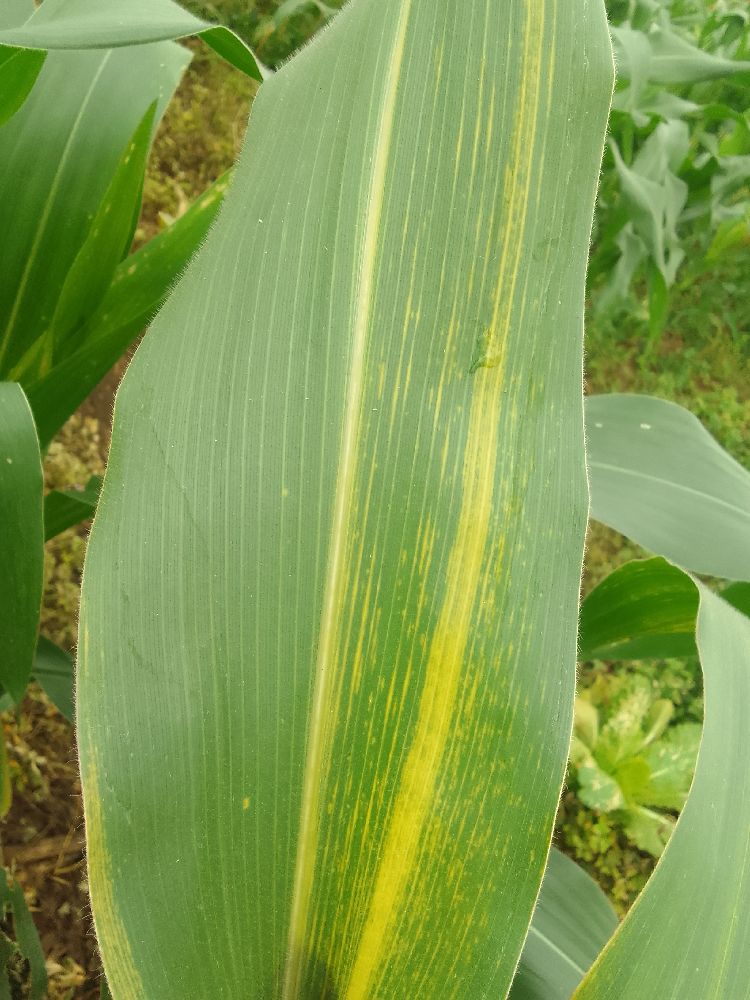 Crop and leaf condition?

maize, maize lethal necrosis
